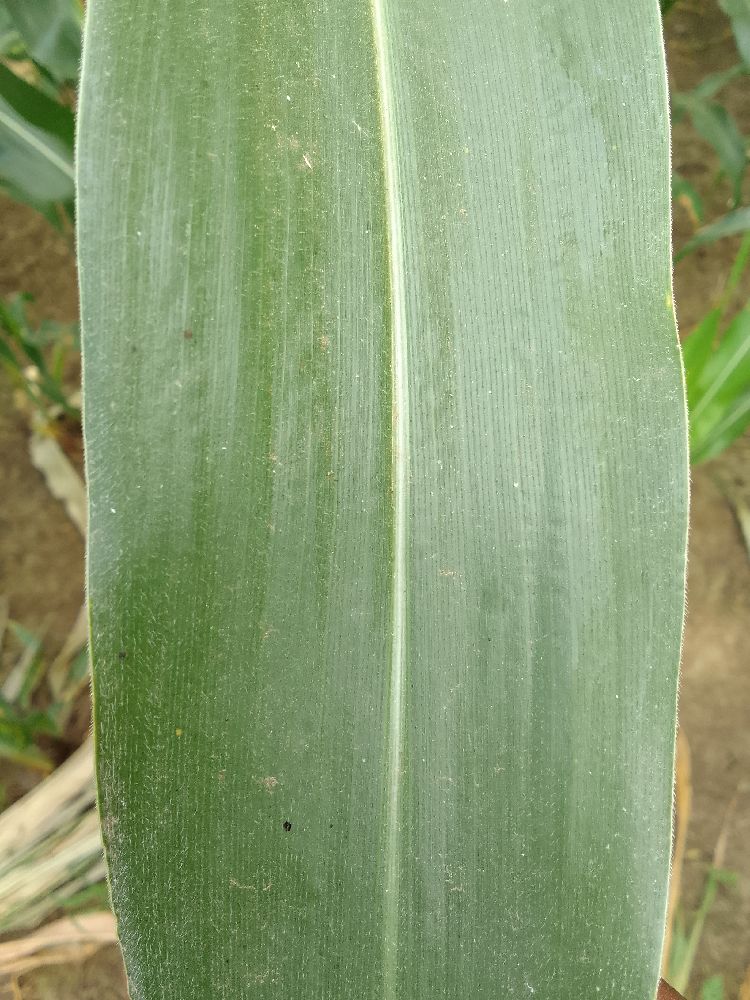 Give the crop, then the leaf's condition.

maize, healthy
